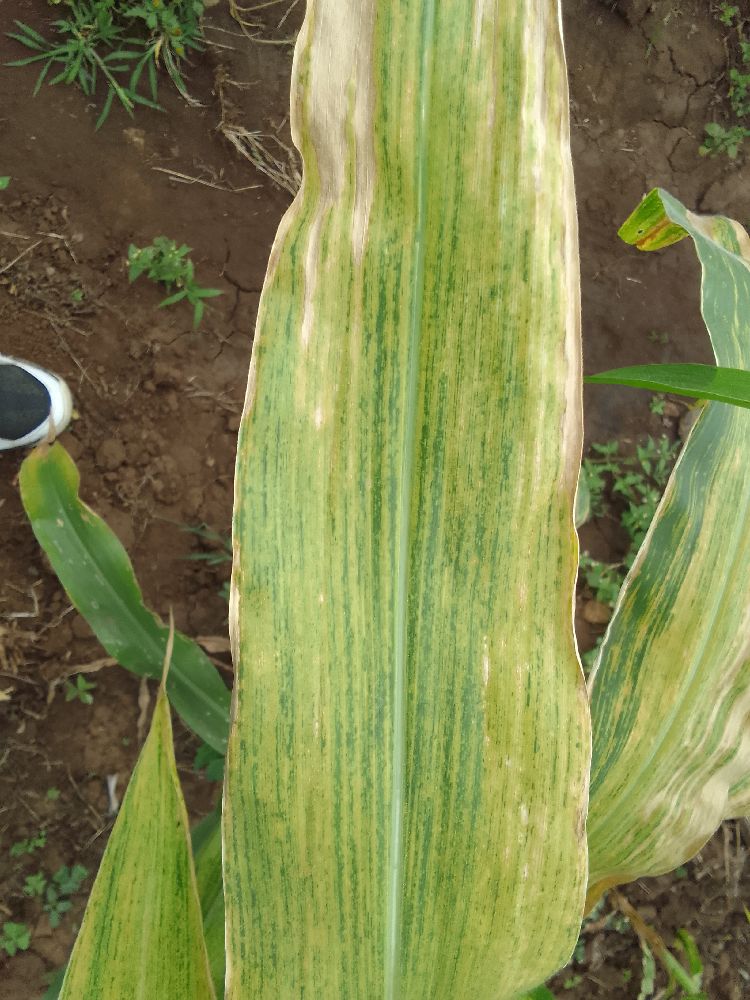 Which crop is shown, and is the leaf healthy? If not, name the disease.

maize, maize lethal necrosis
